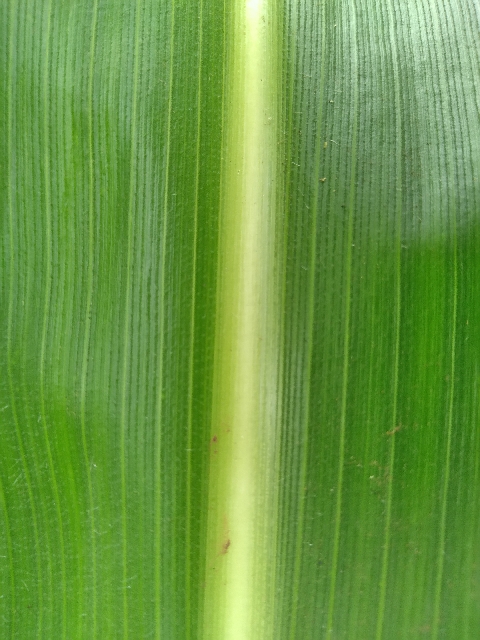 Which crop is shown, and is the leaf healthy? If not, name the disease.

maize, healthy
